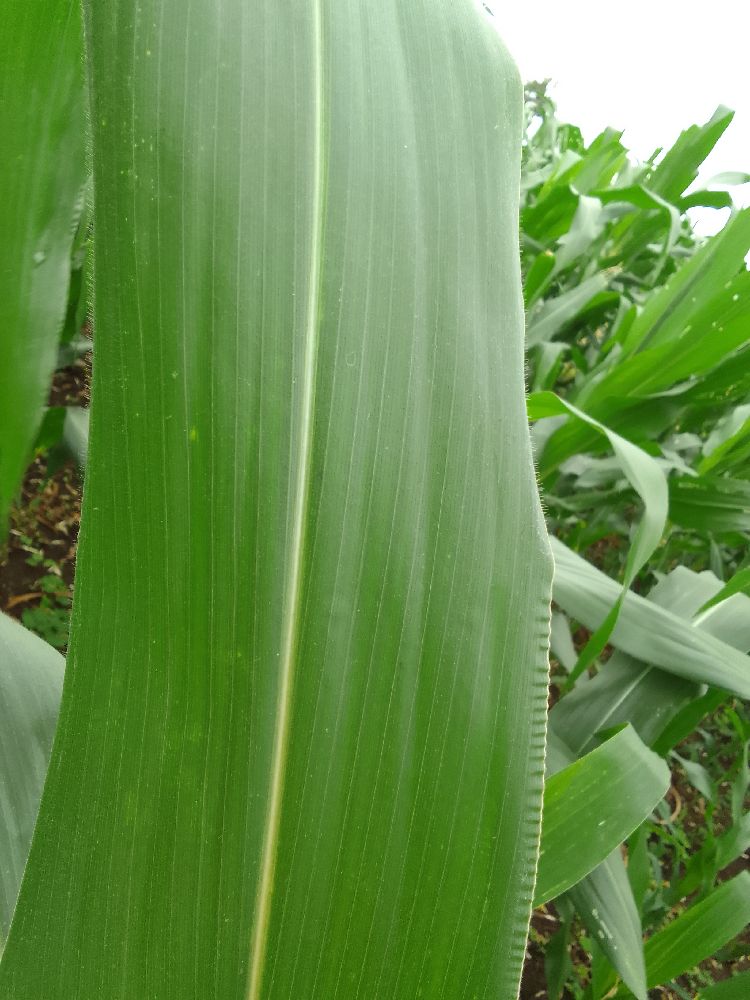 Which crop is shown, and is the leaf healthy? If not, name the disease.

maize, healthy
